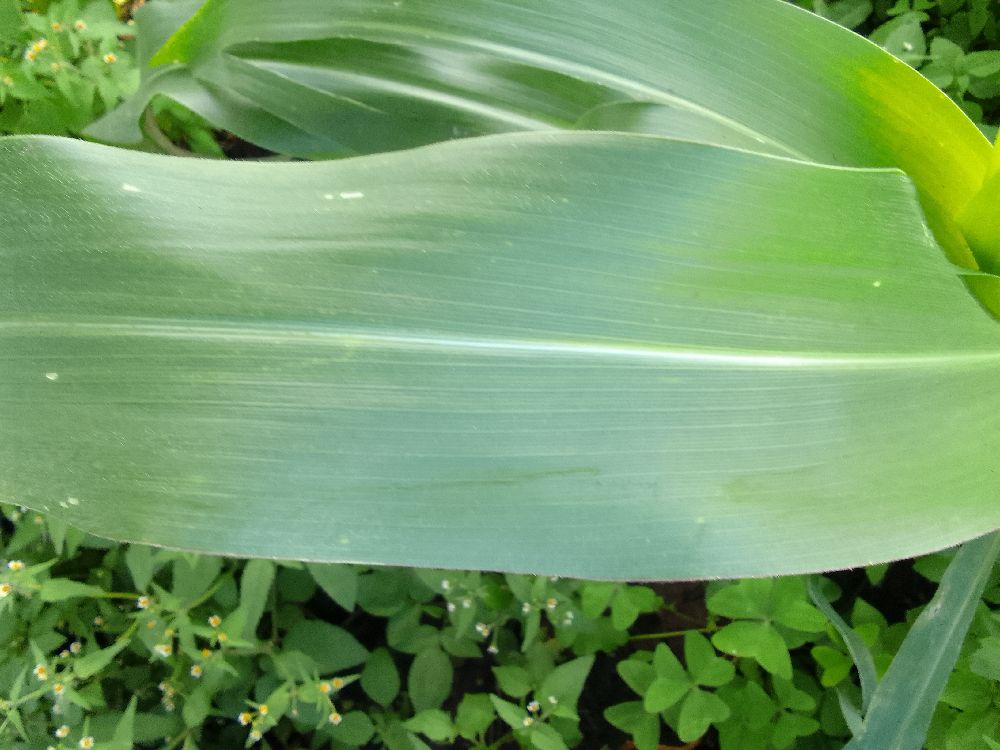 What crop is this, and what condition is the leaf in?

maize, healthy
